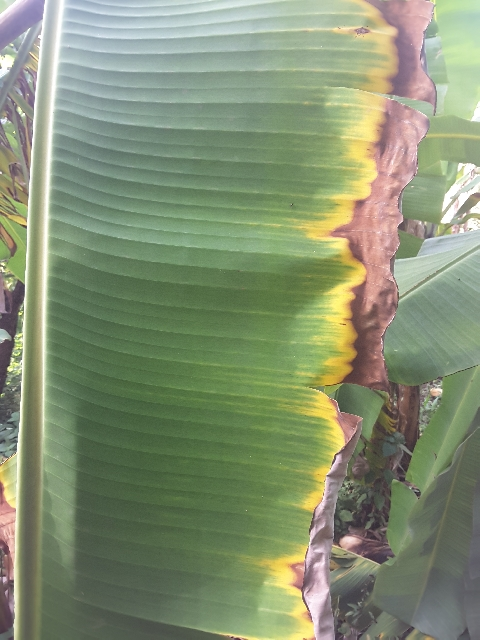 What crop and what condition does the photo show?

banana, fusarium wilt race 1
